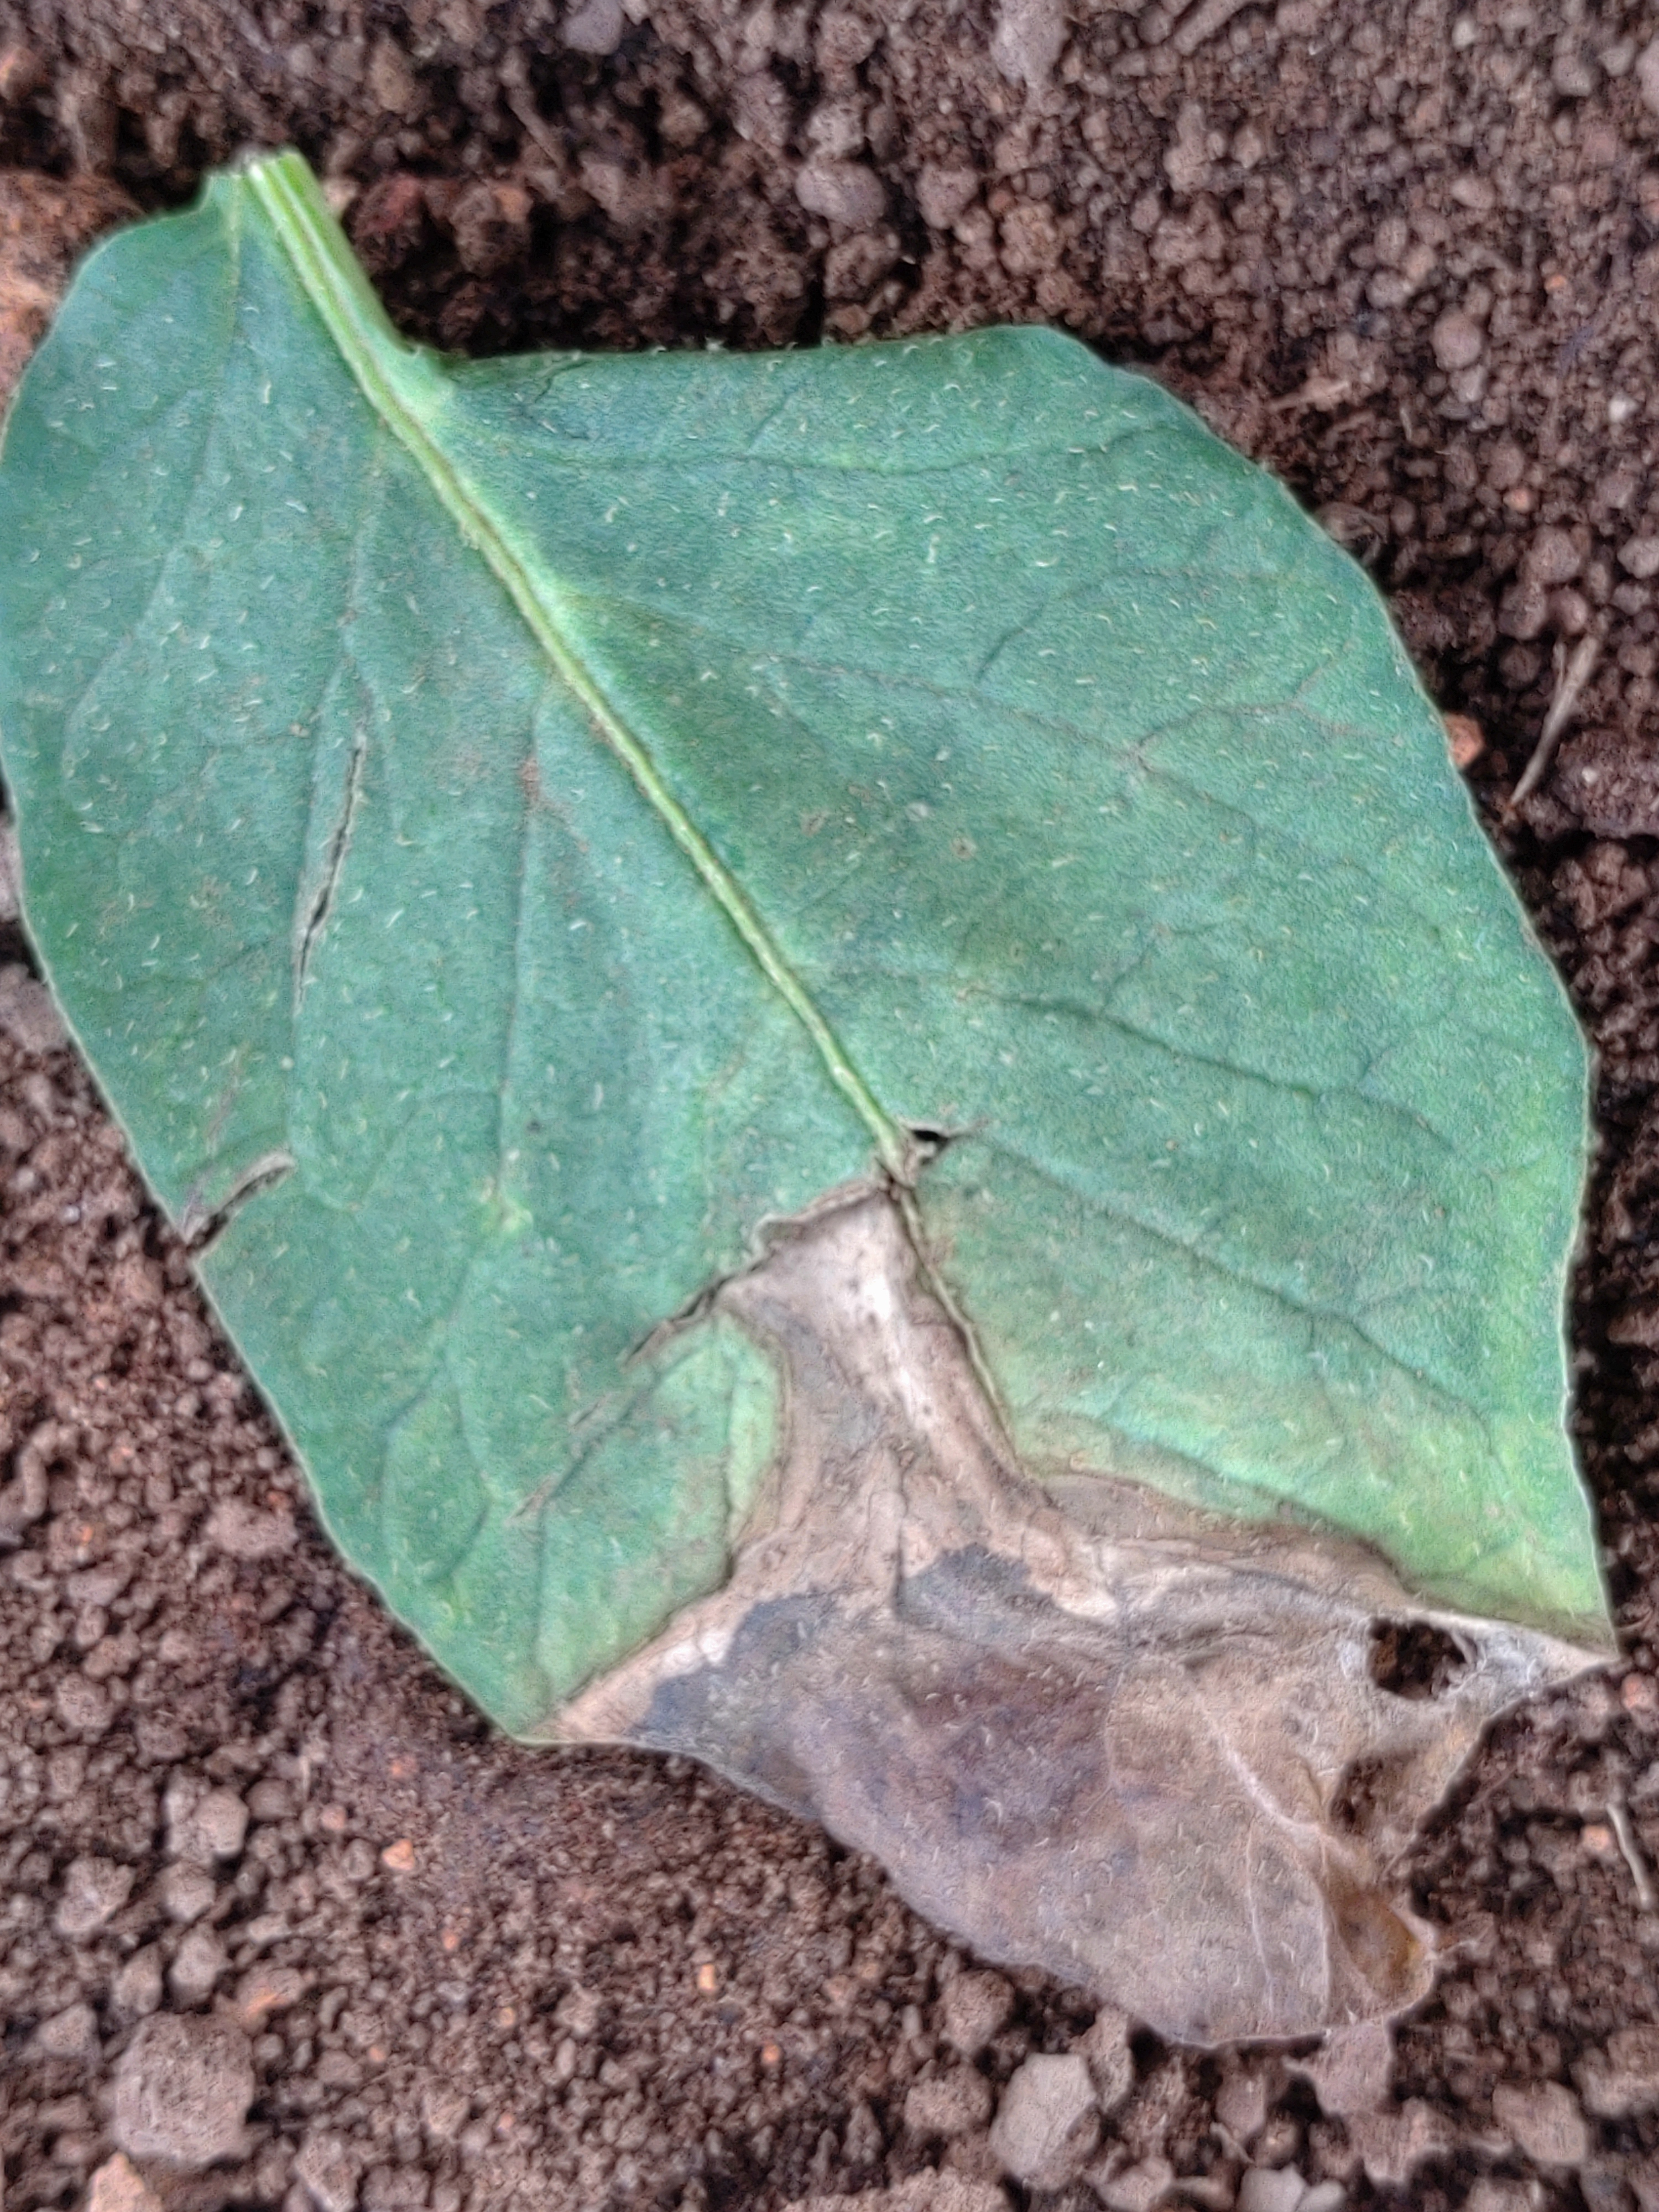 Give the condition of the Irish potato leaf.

early blight
